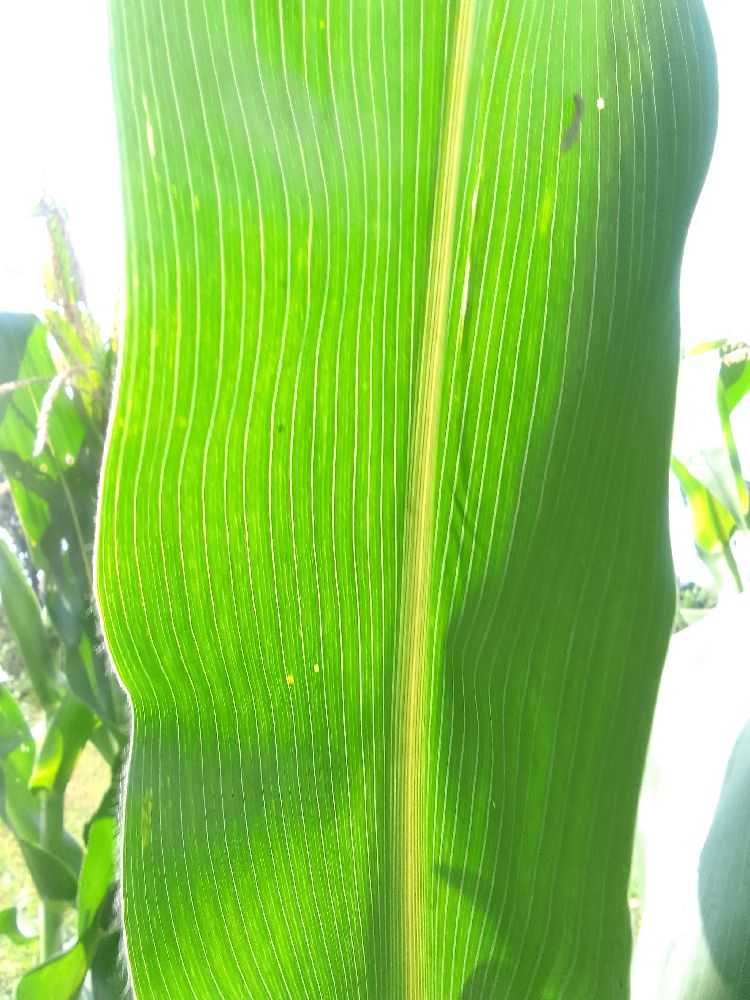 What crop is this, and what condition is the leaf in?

maize, healthy
